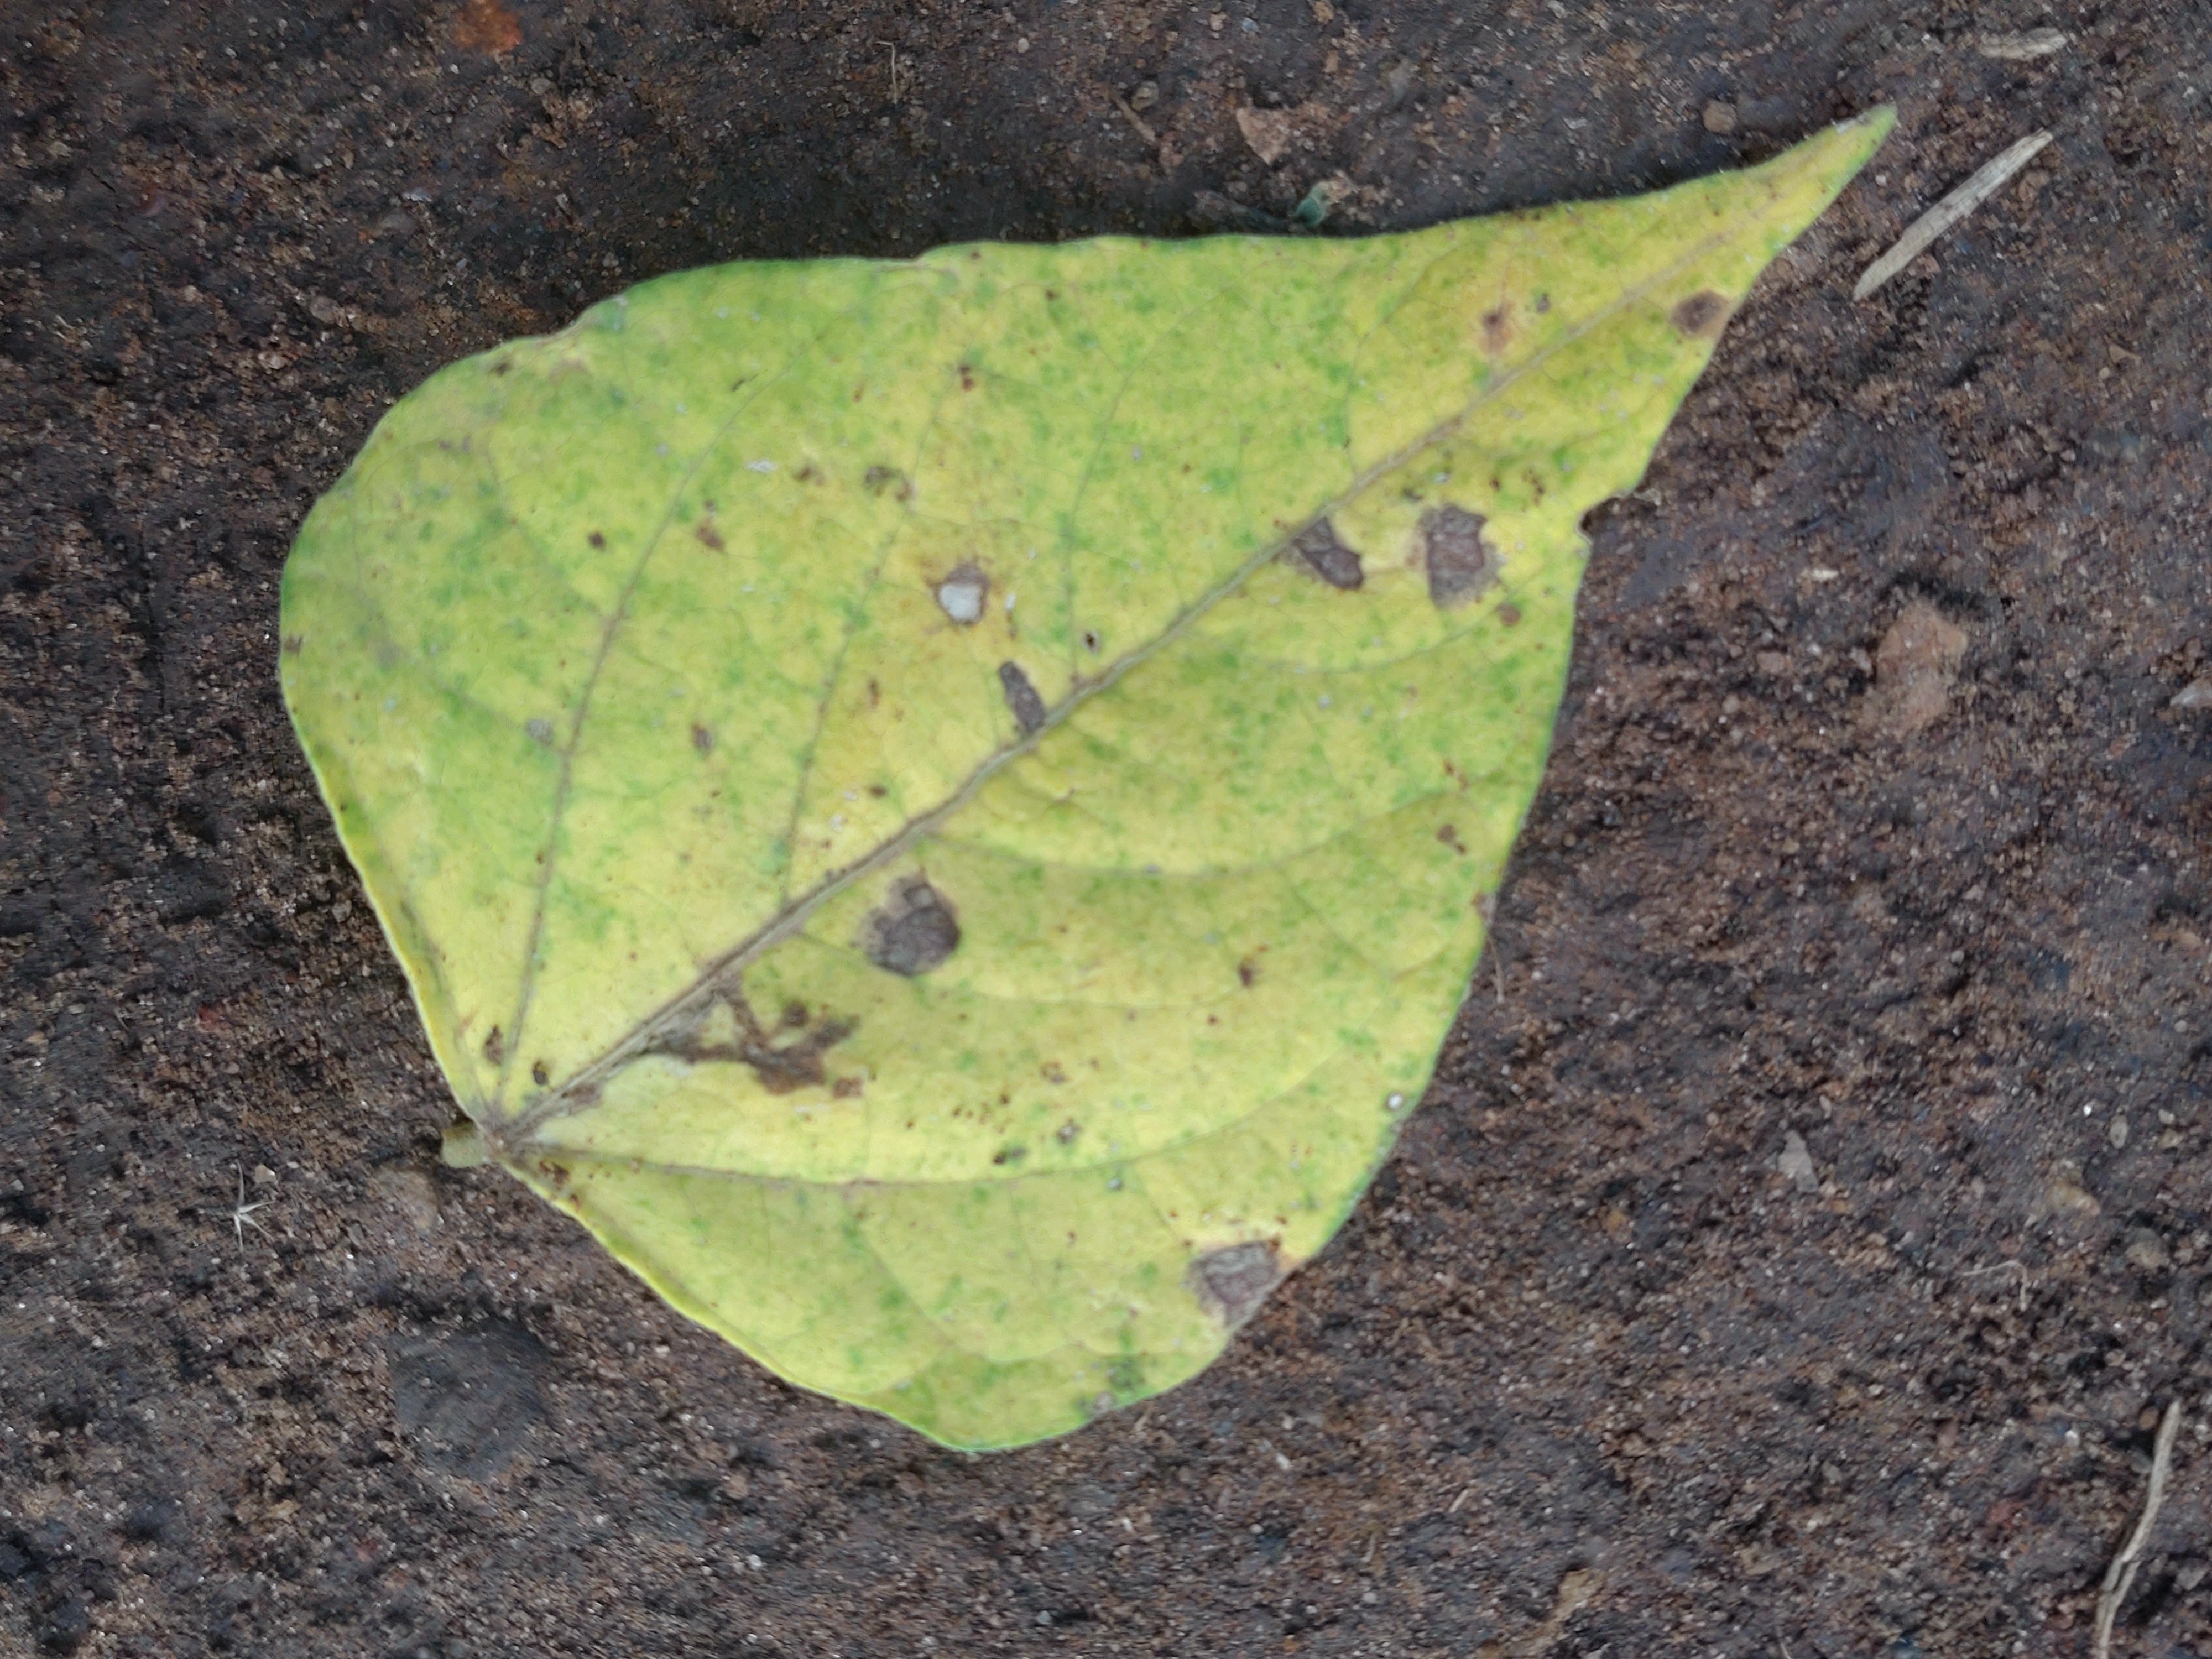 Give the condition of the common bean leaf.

anthracnose
